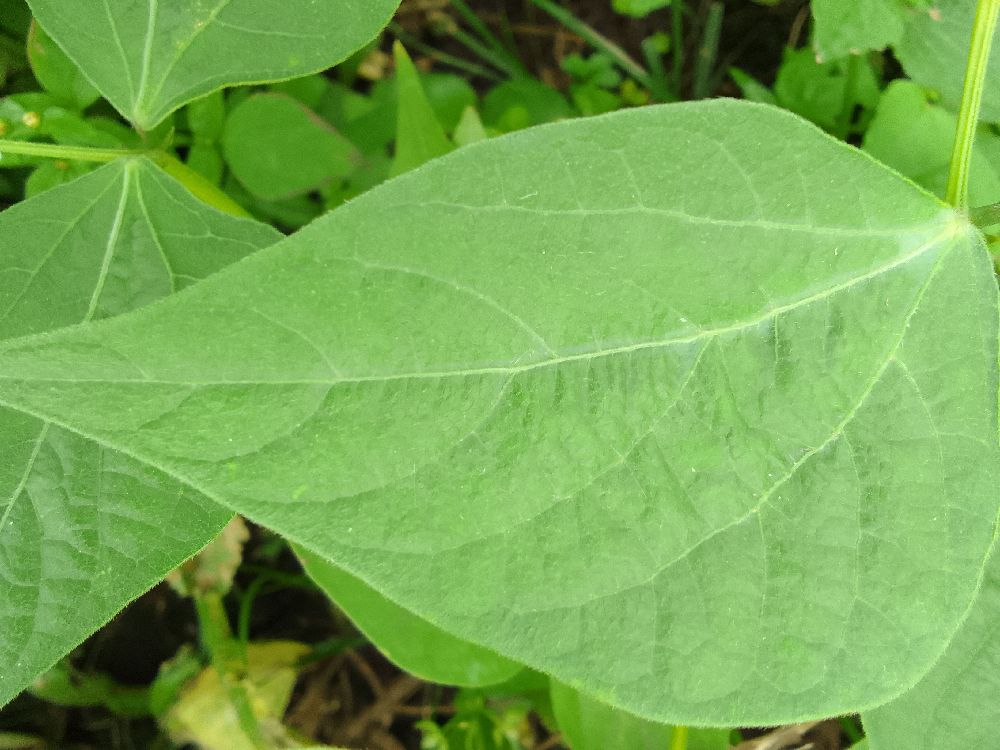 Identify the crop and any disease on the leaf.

common bean, healthy
